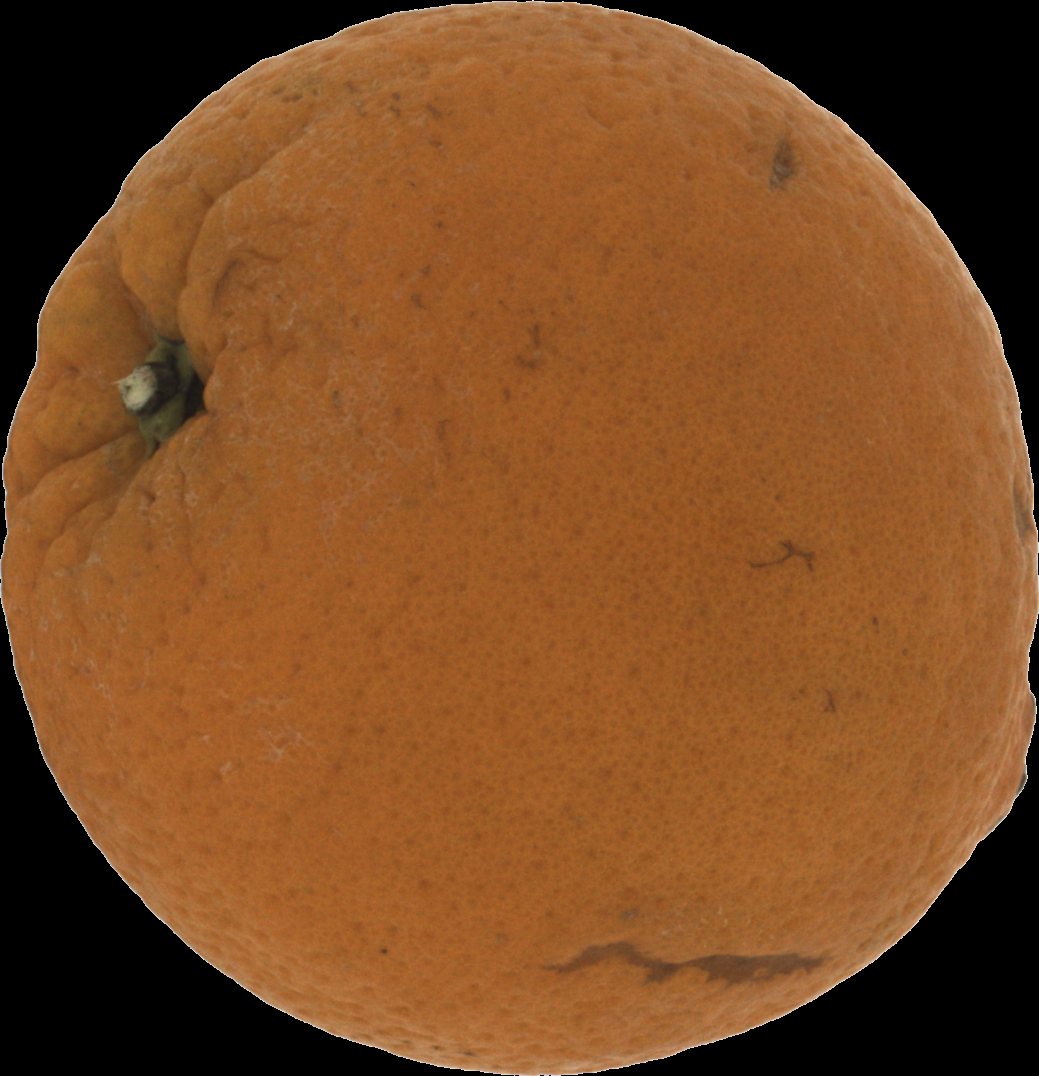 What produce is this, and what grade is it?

orange, bad
